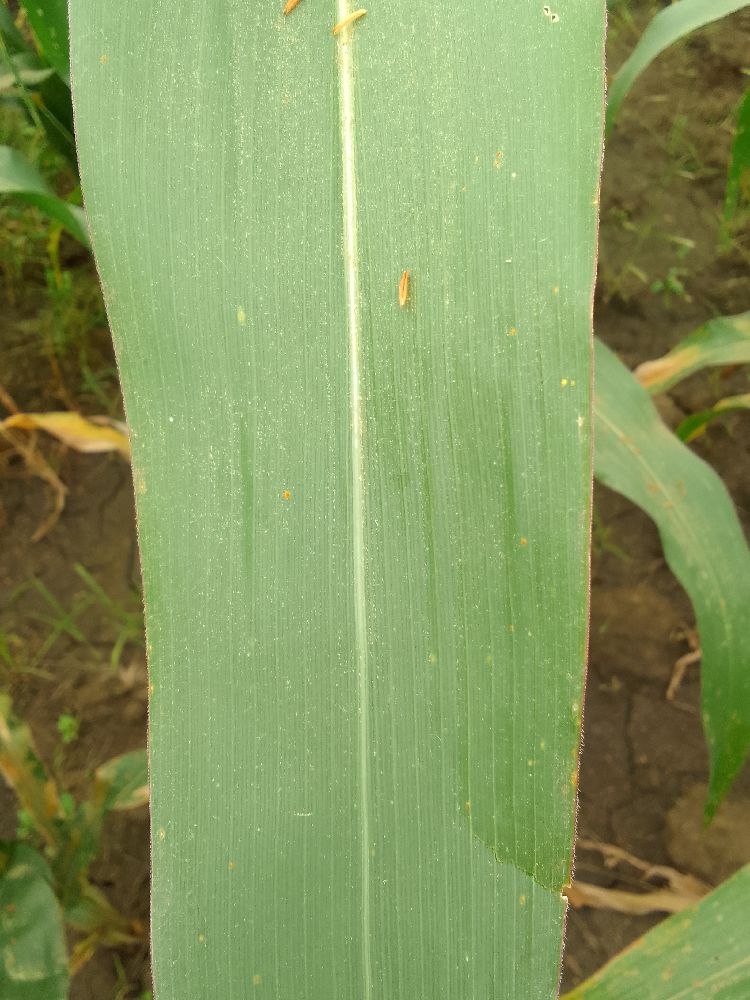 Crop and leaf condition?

maize, healthy
